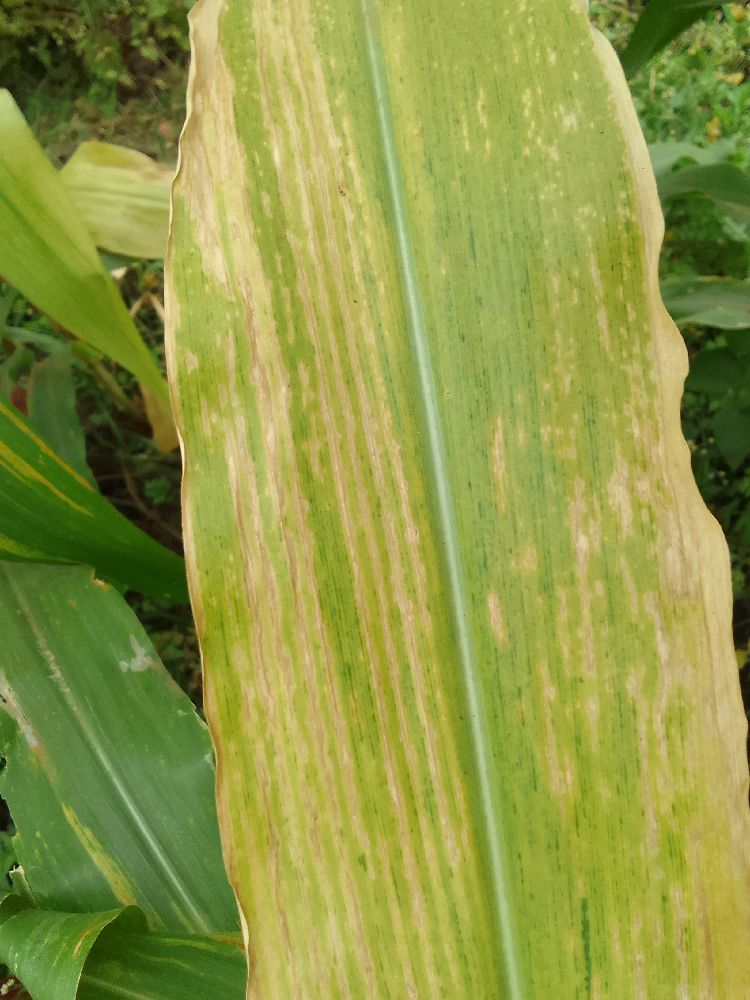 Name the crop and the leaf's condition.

maize, maize lethal necrosis
